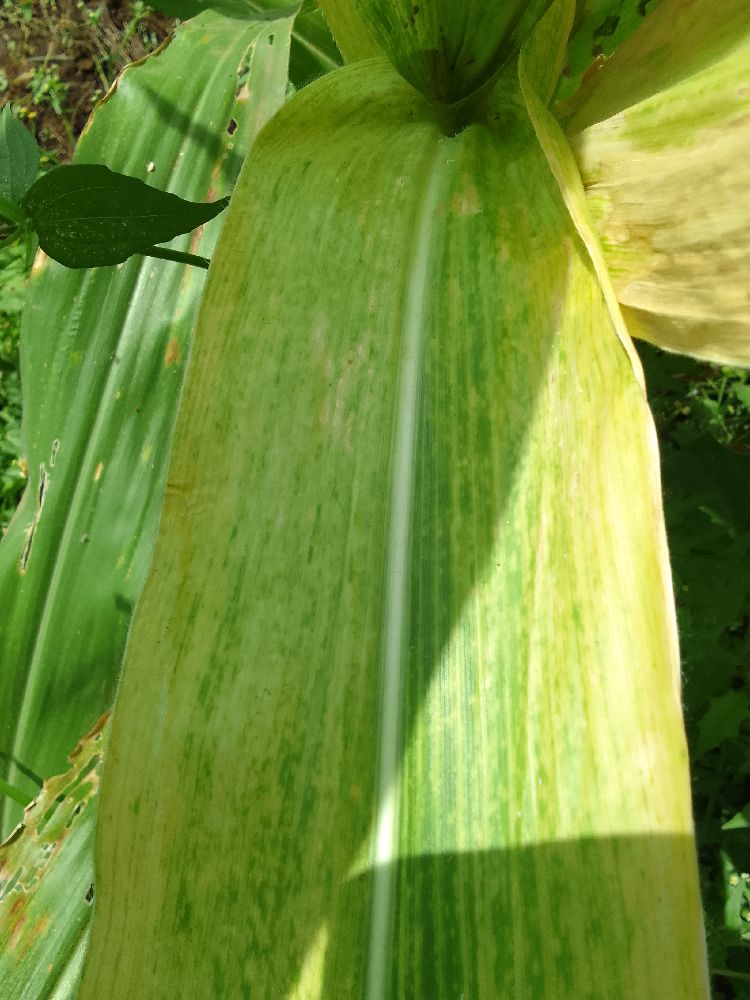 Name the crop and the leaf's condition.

maize, maize lethal necrosis
